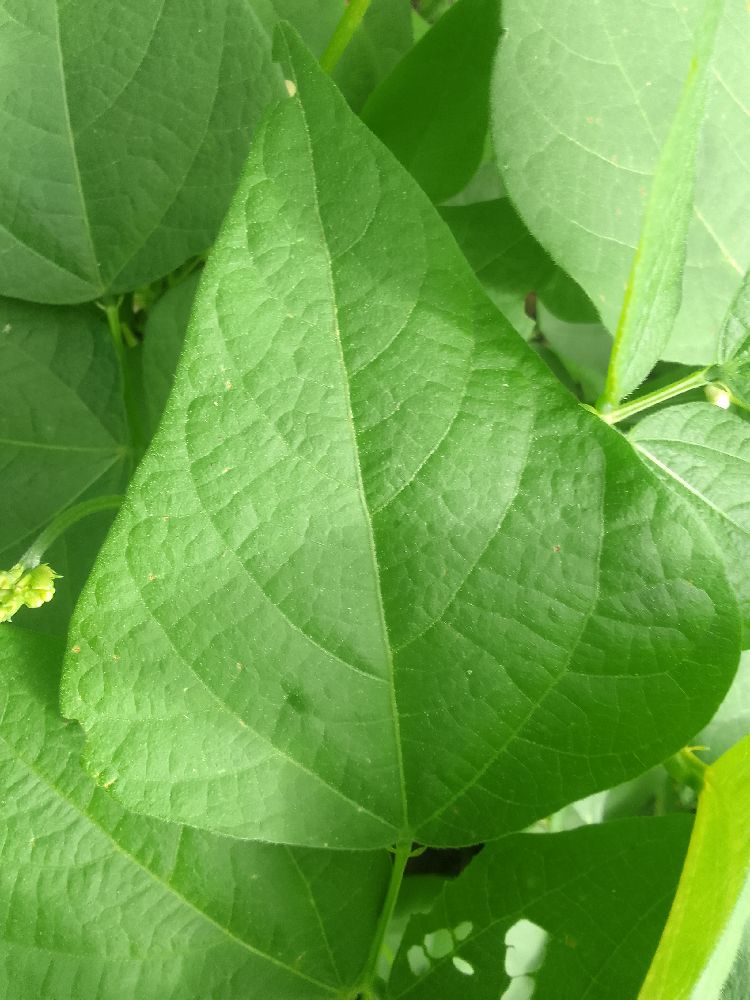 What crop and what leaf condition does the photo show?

common bean, healthy
